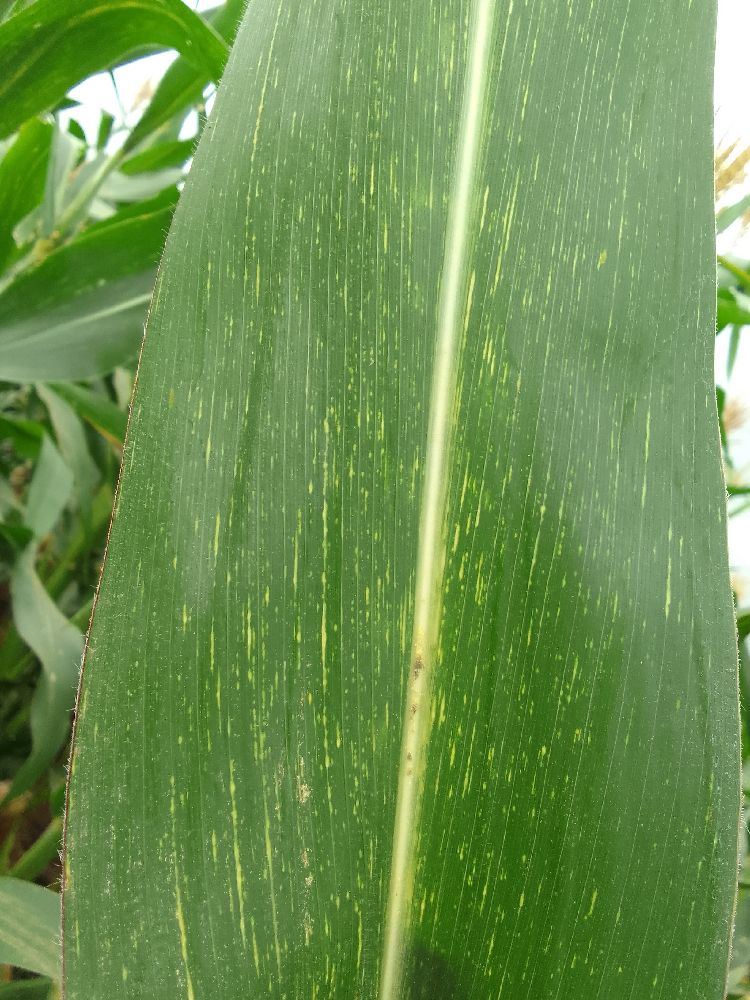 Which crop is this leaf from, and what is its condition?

maize, maize streak virus
